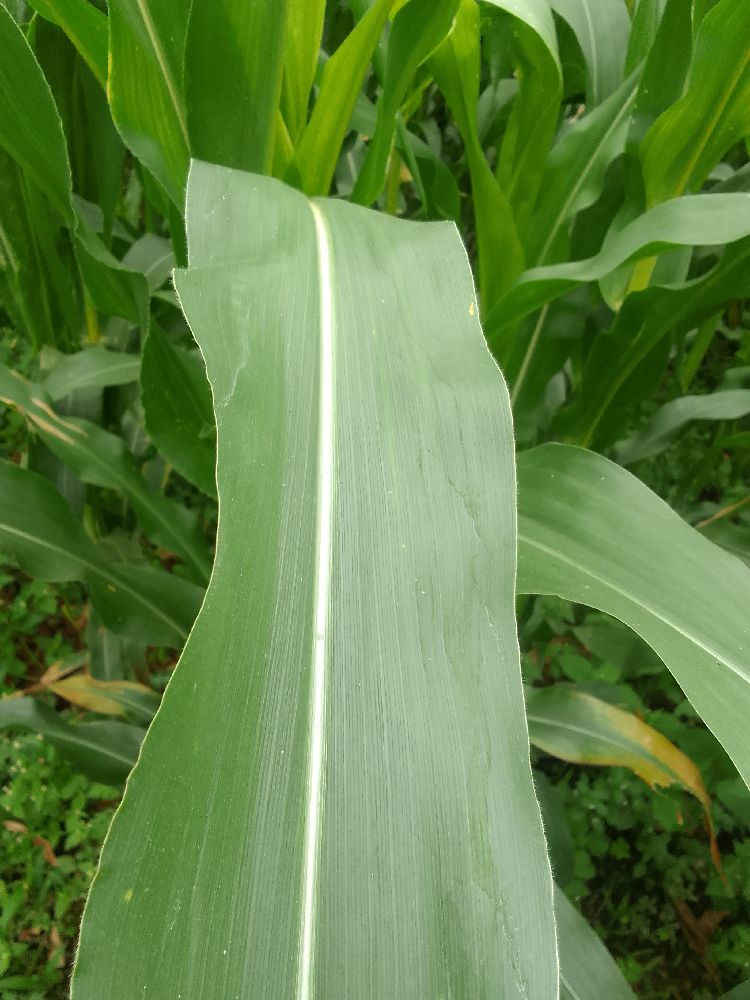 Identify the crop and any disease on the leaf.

maize, healthy
